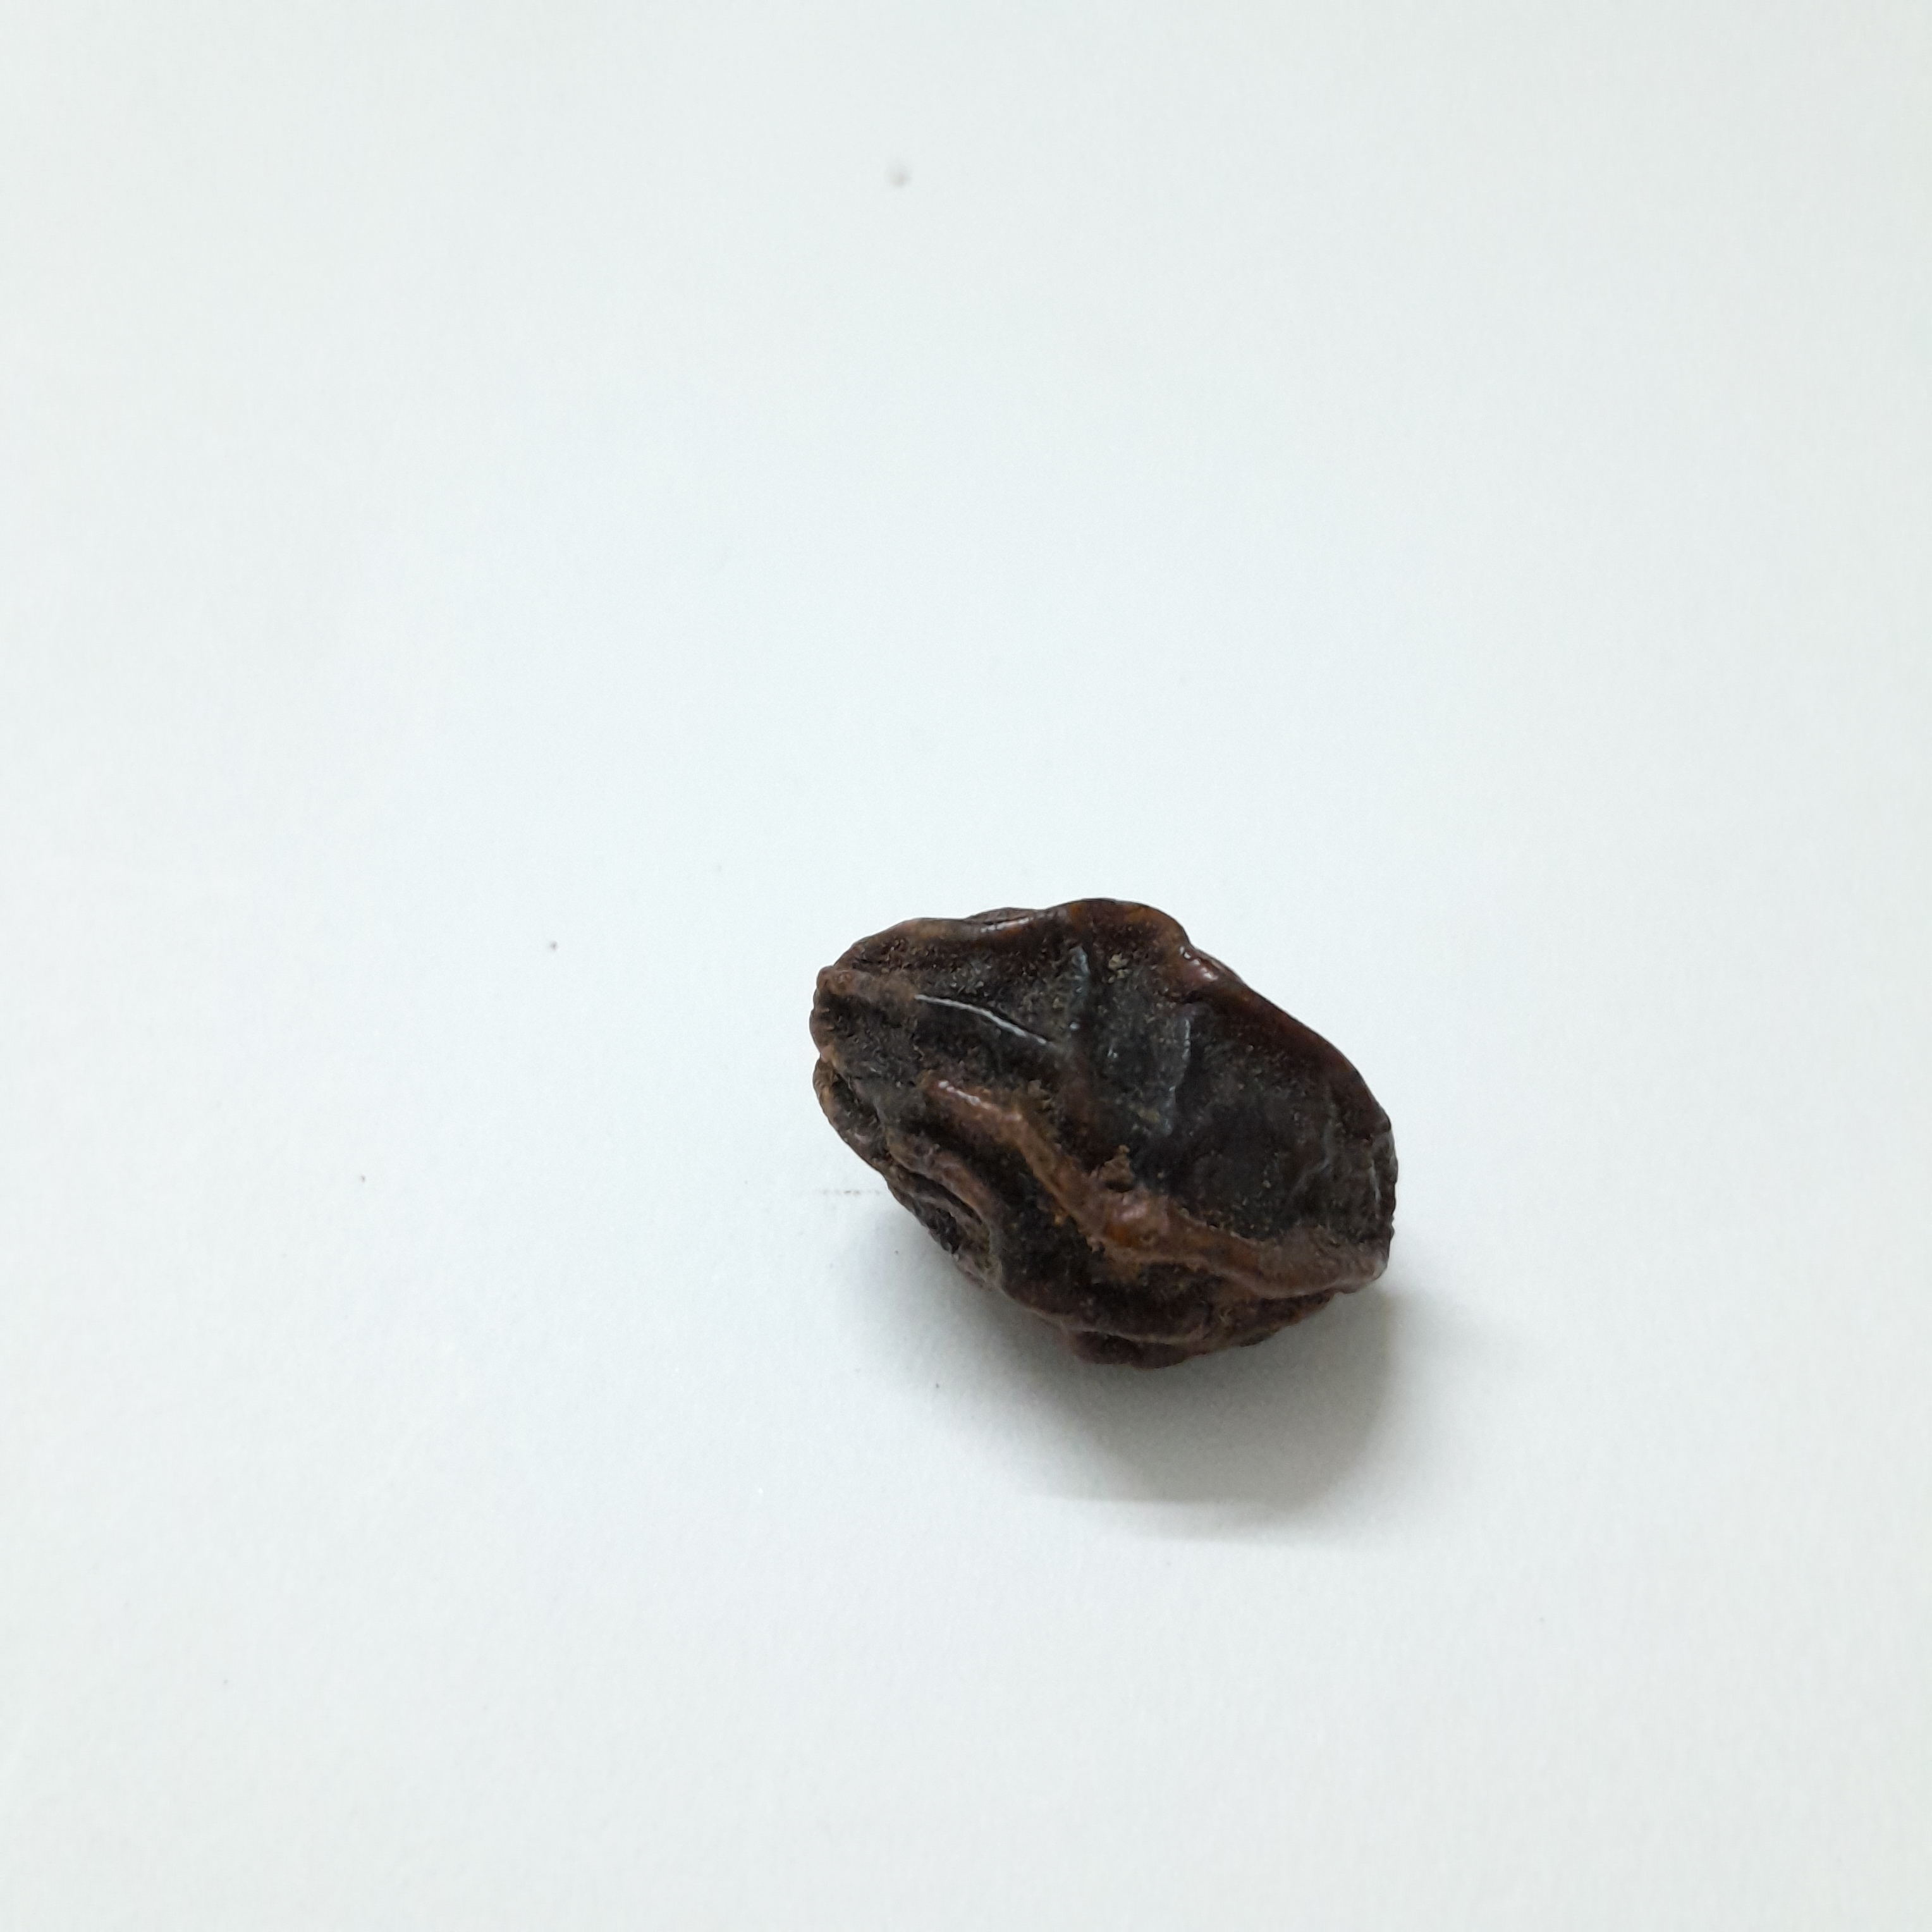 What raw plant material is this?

kadukharik
